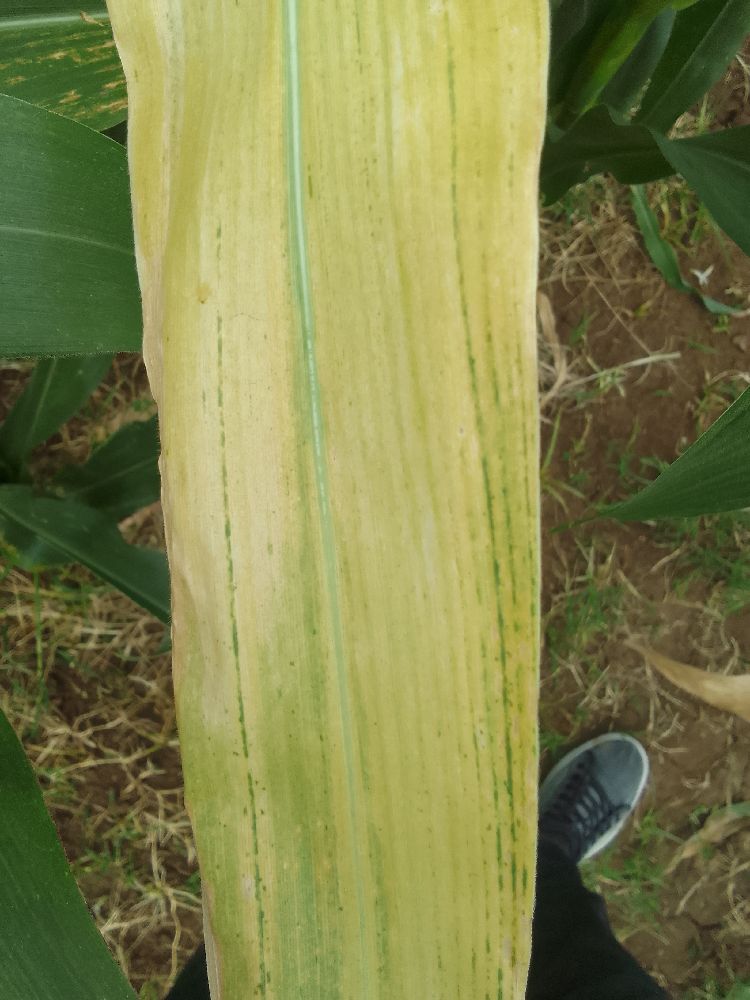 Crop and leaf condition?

maize, maize lethal necrosis
